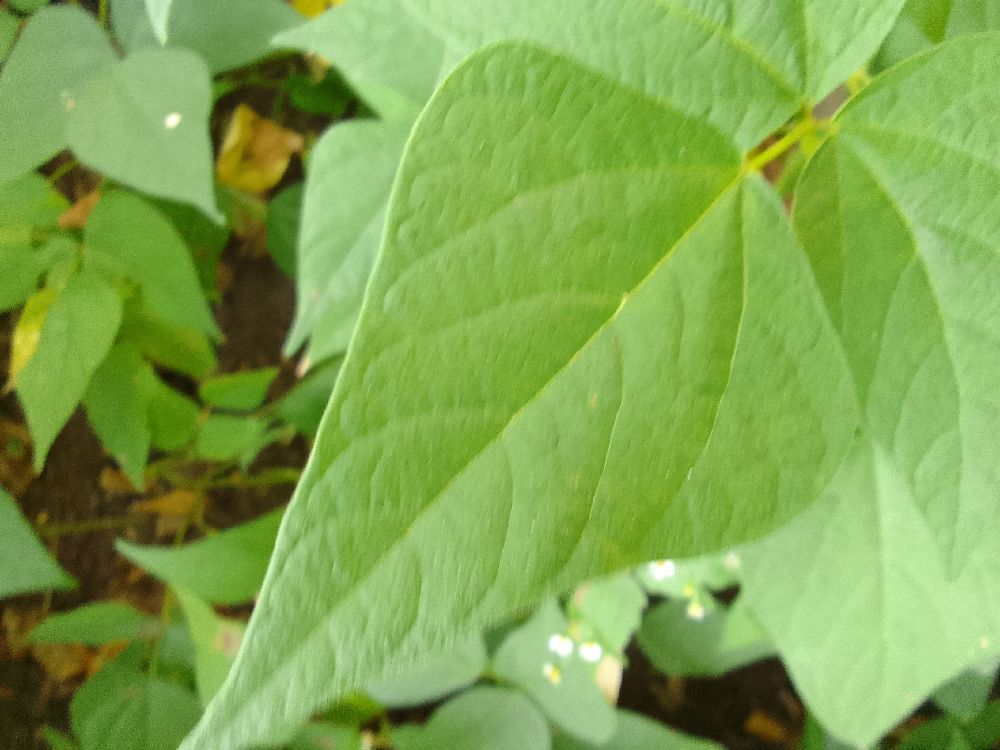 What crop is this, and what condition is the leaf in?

common bean, healthy
